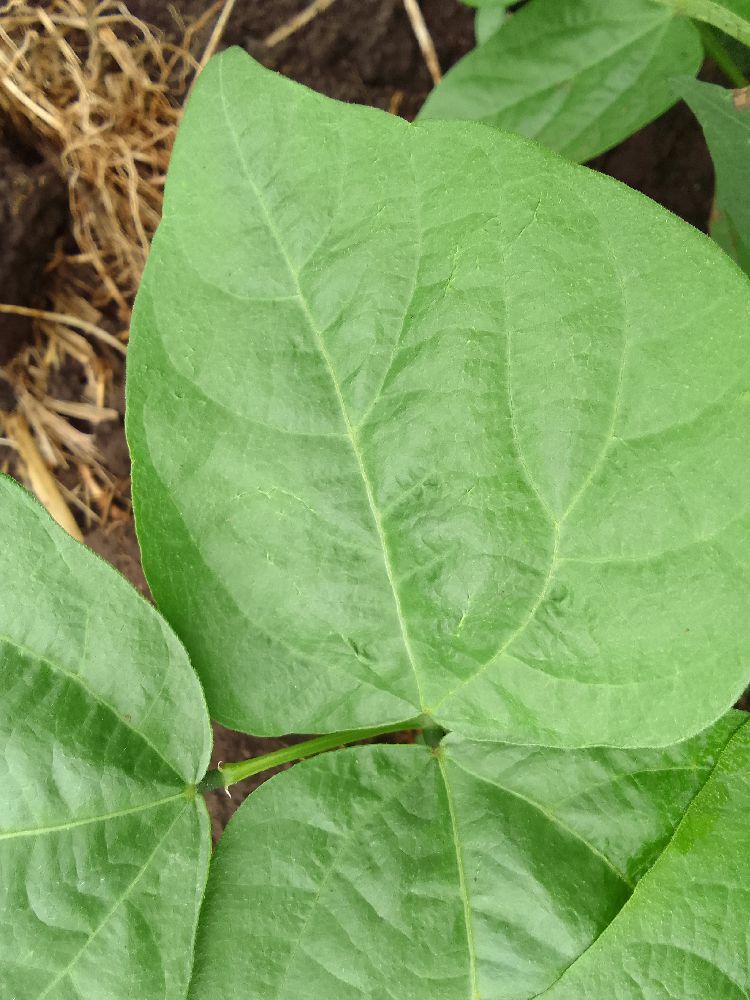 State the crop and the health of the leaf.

common bean, healthy
